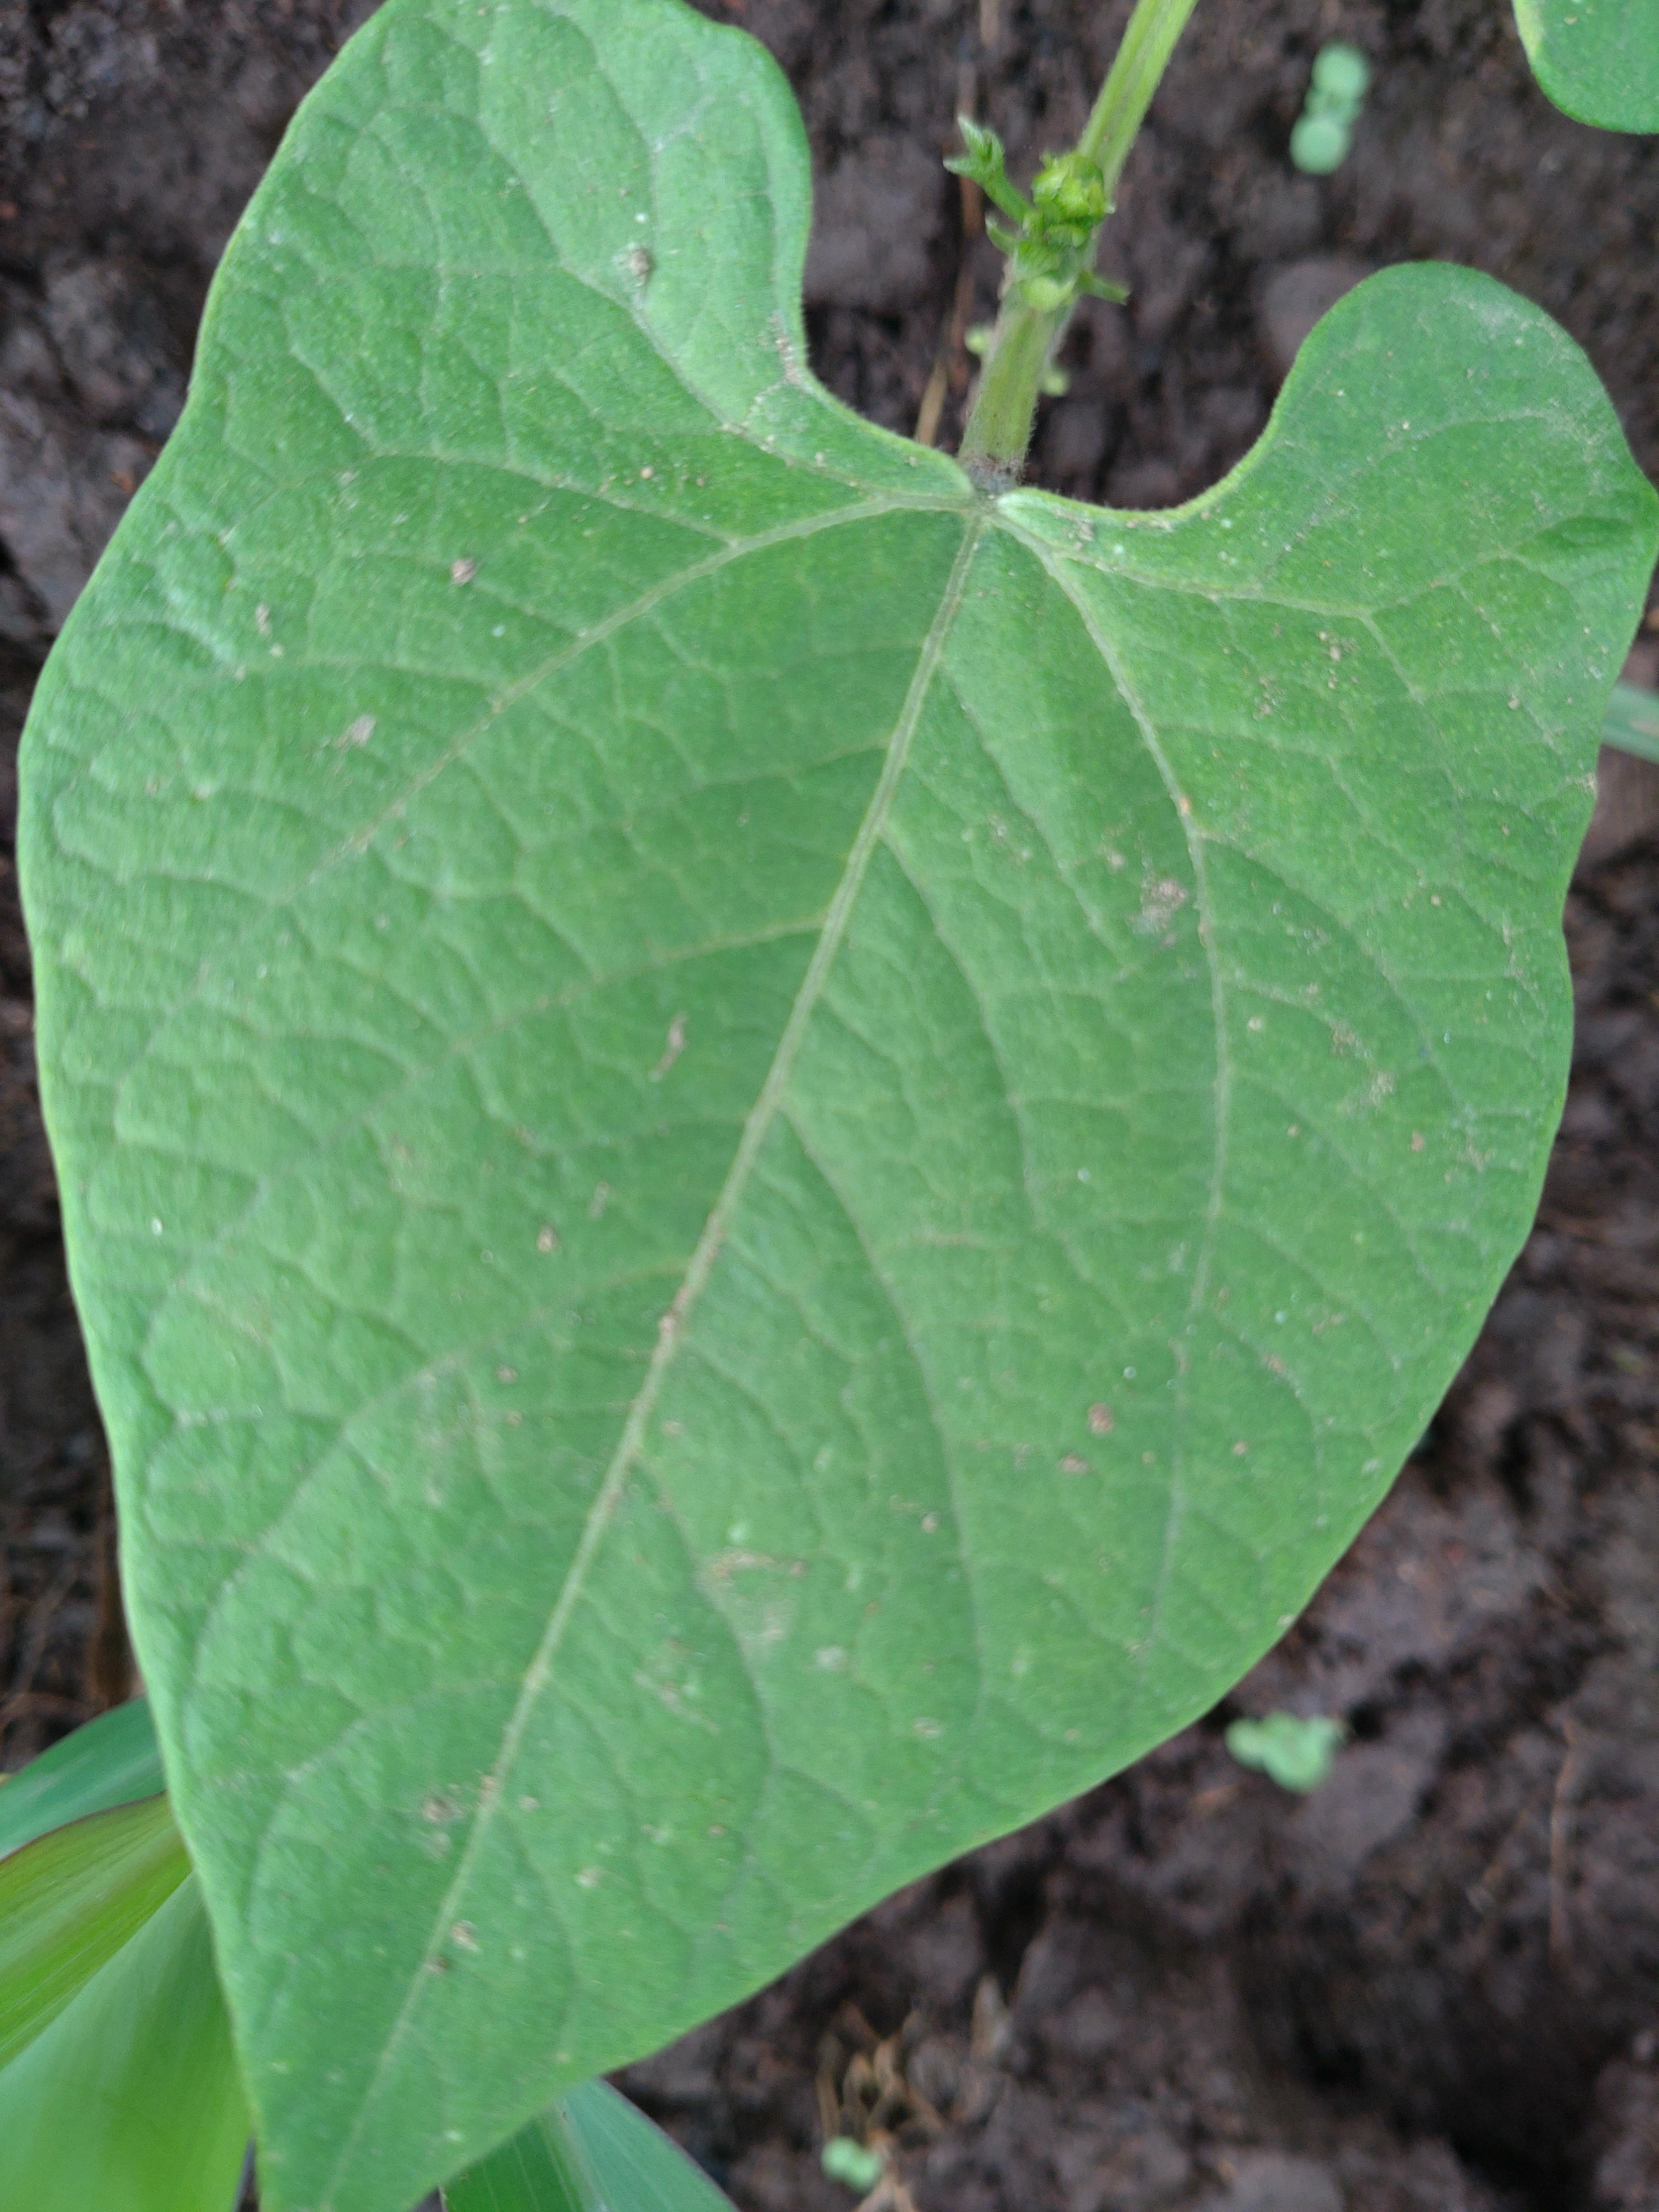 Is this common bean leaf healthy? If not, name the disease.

healthy
